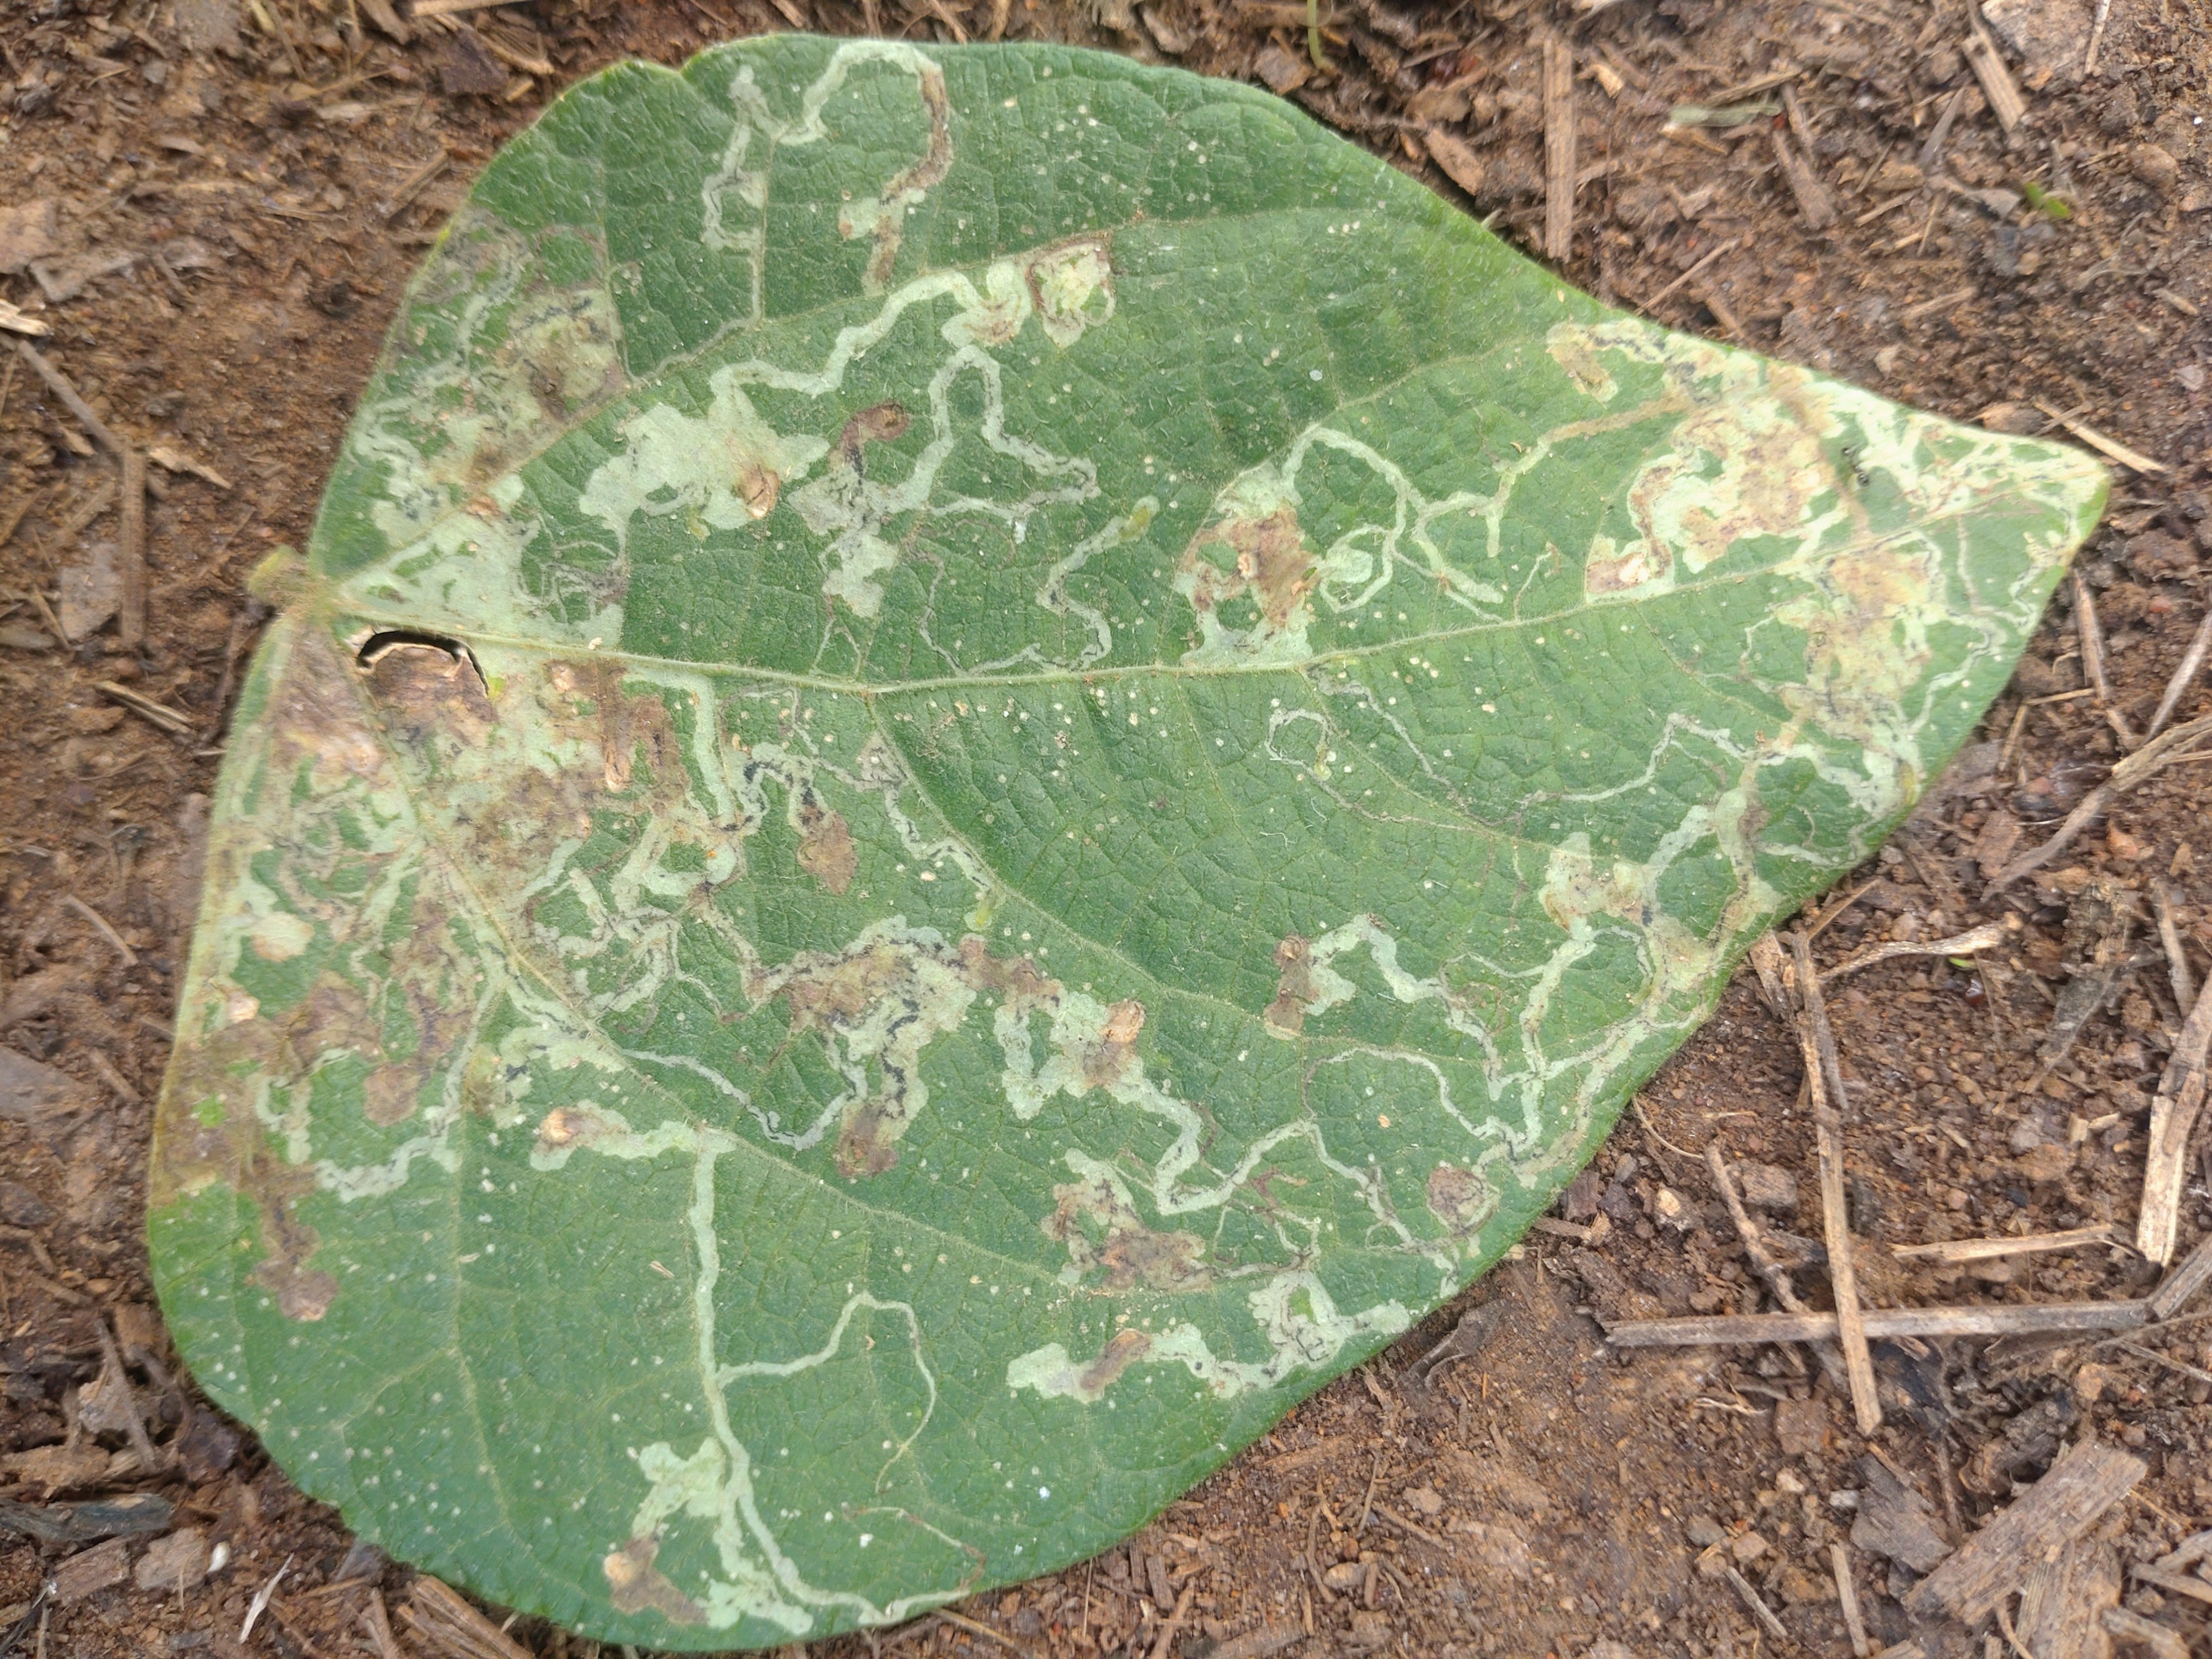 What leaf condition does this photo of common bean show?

anthracnose
